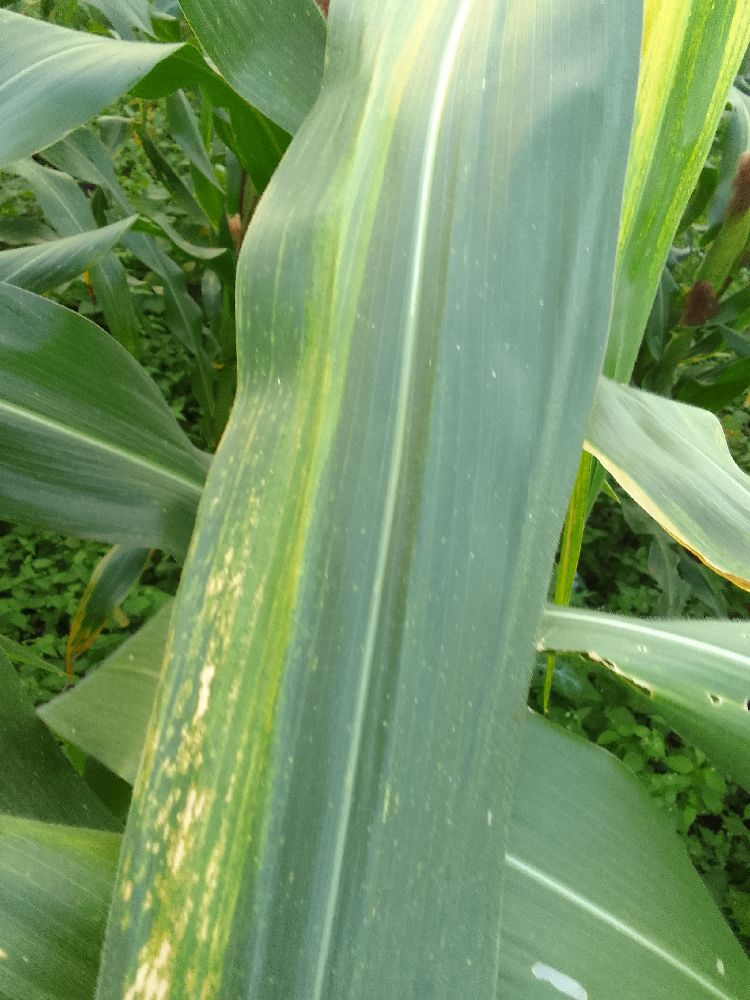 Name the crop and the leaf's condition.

maize, maize lethal necrosis
